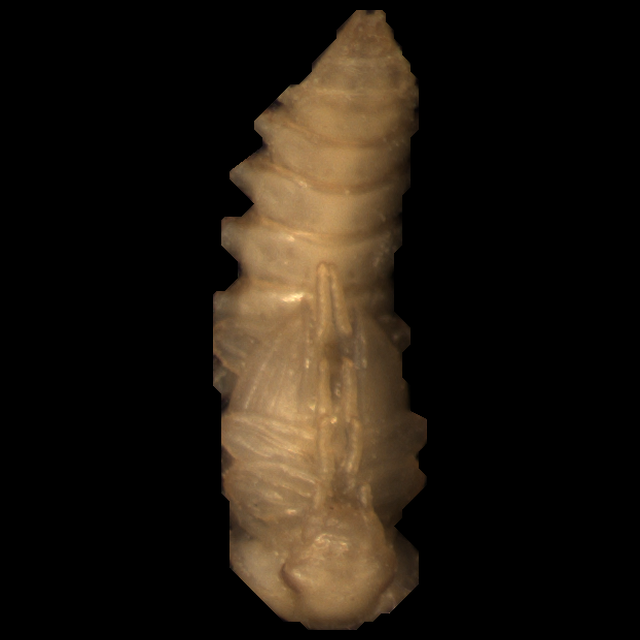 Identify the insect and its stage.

mealworm pupa
